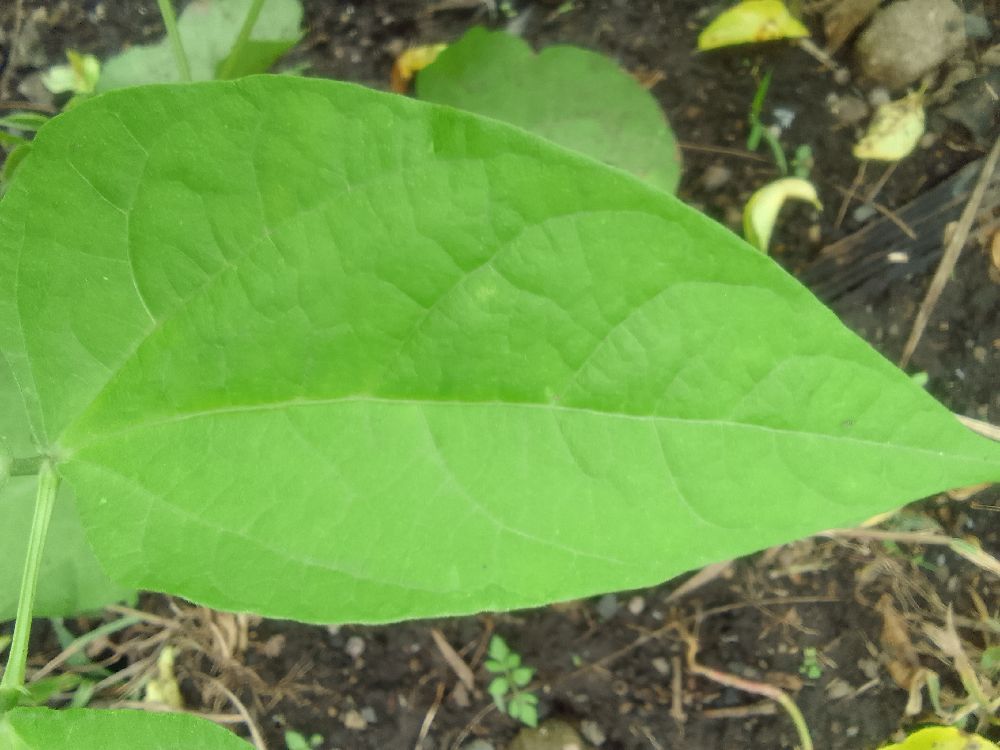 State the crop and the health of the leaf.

common bean, healthy
